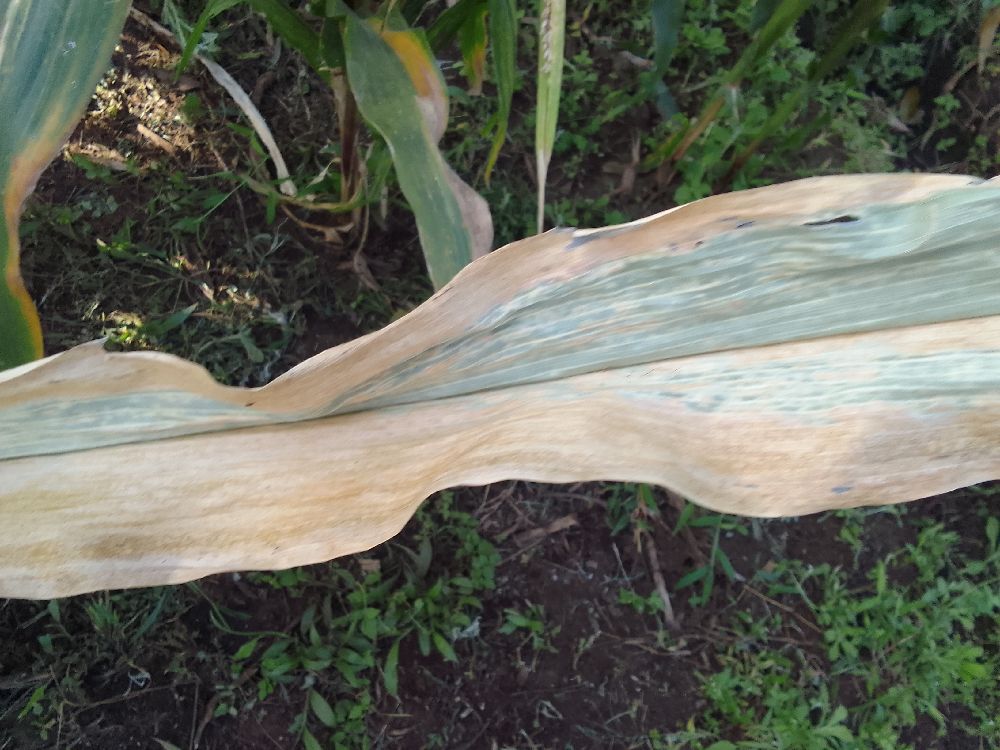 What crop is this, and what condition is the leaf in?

maize, maize lethal necrosis
